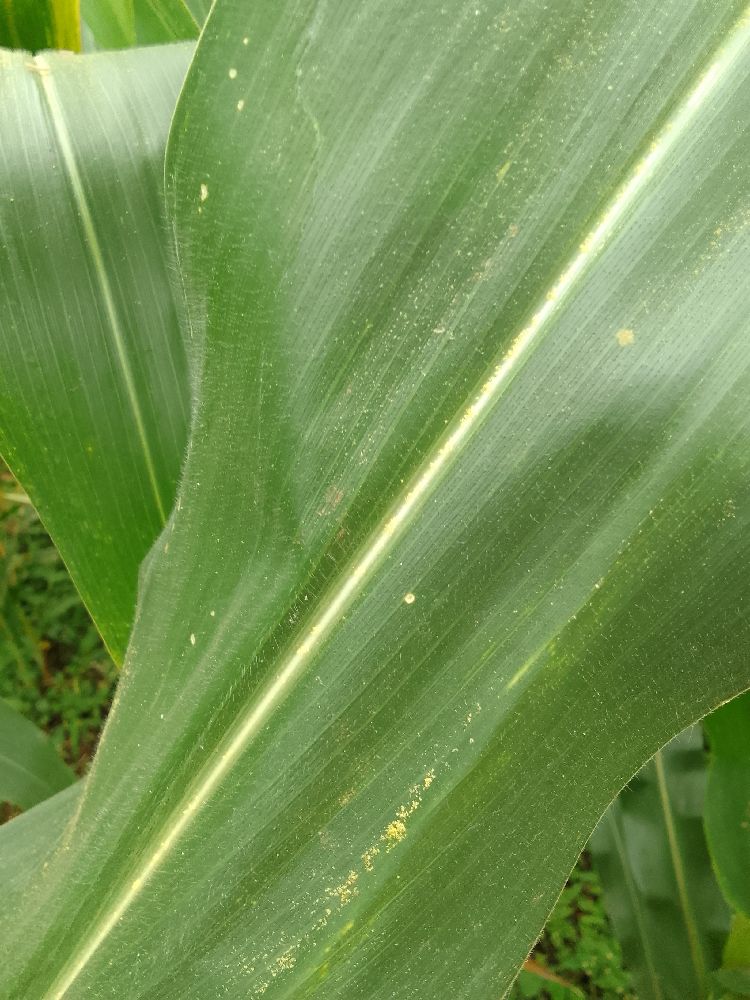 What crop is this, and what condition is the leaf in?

maize, healthy
